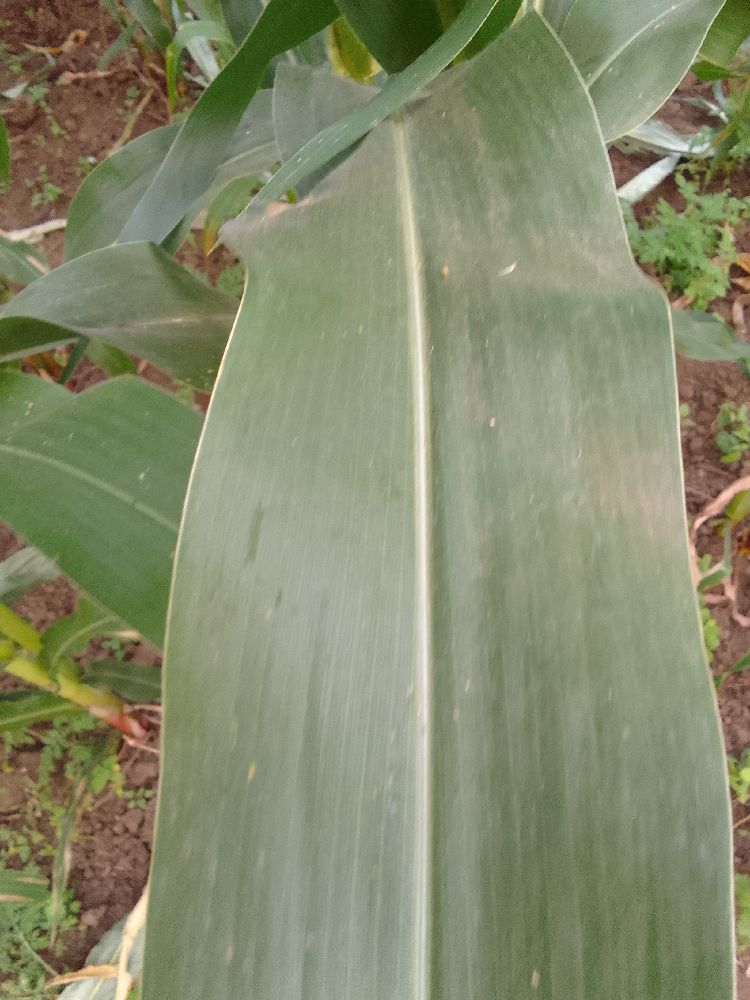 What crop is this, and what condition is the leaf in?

maize, healthy
